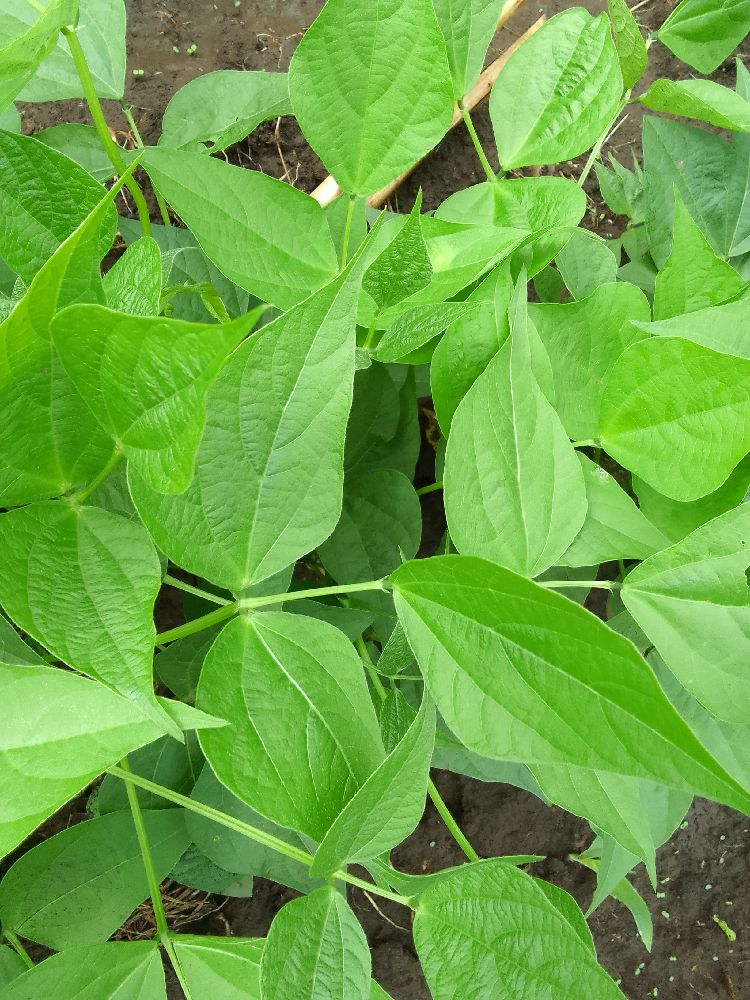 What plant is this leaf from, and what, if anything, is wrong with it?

common bean, healthy
